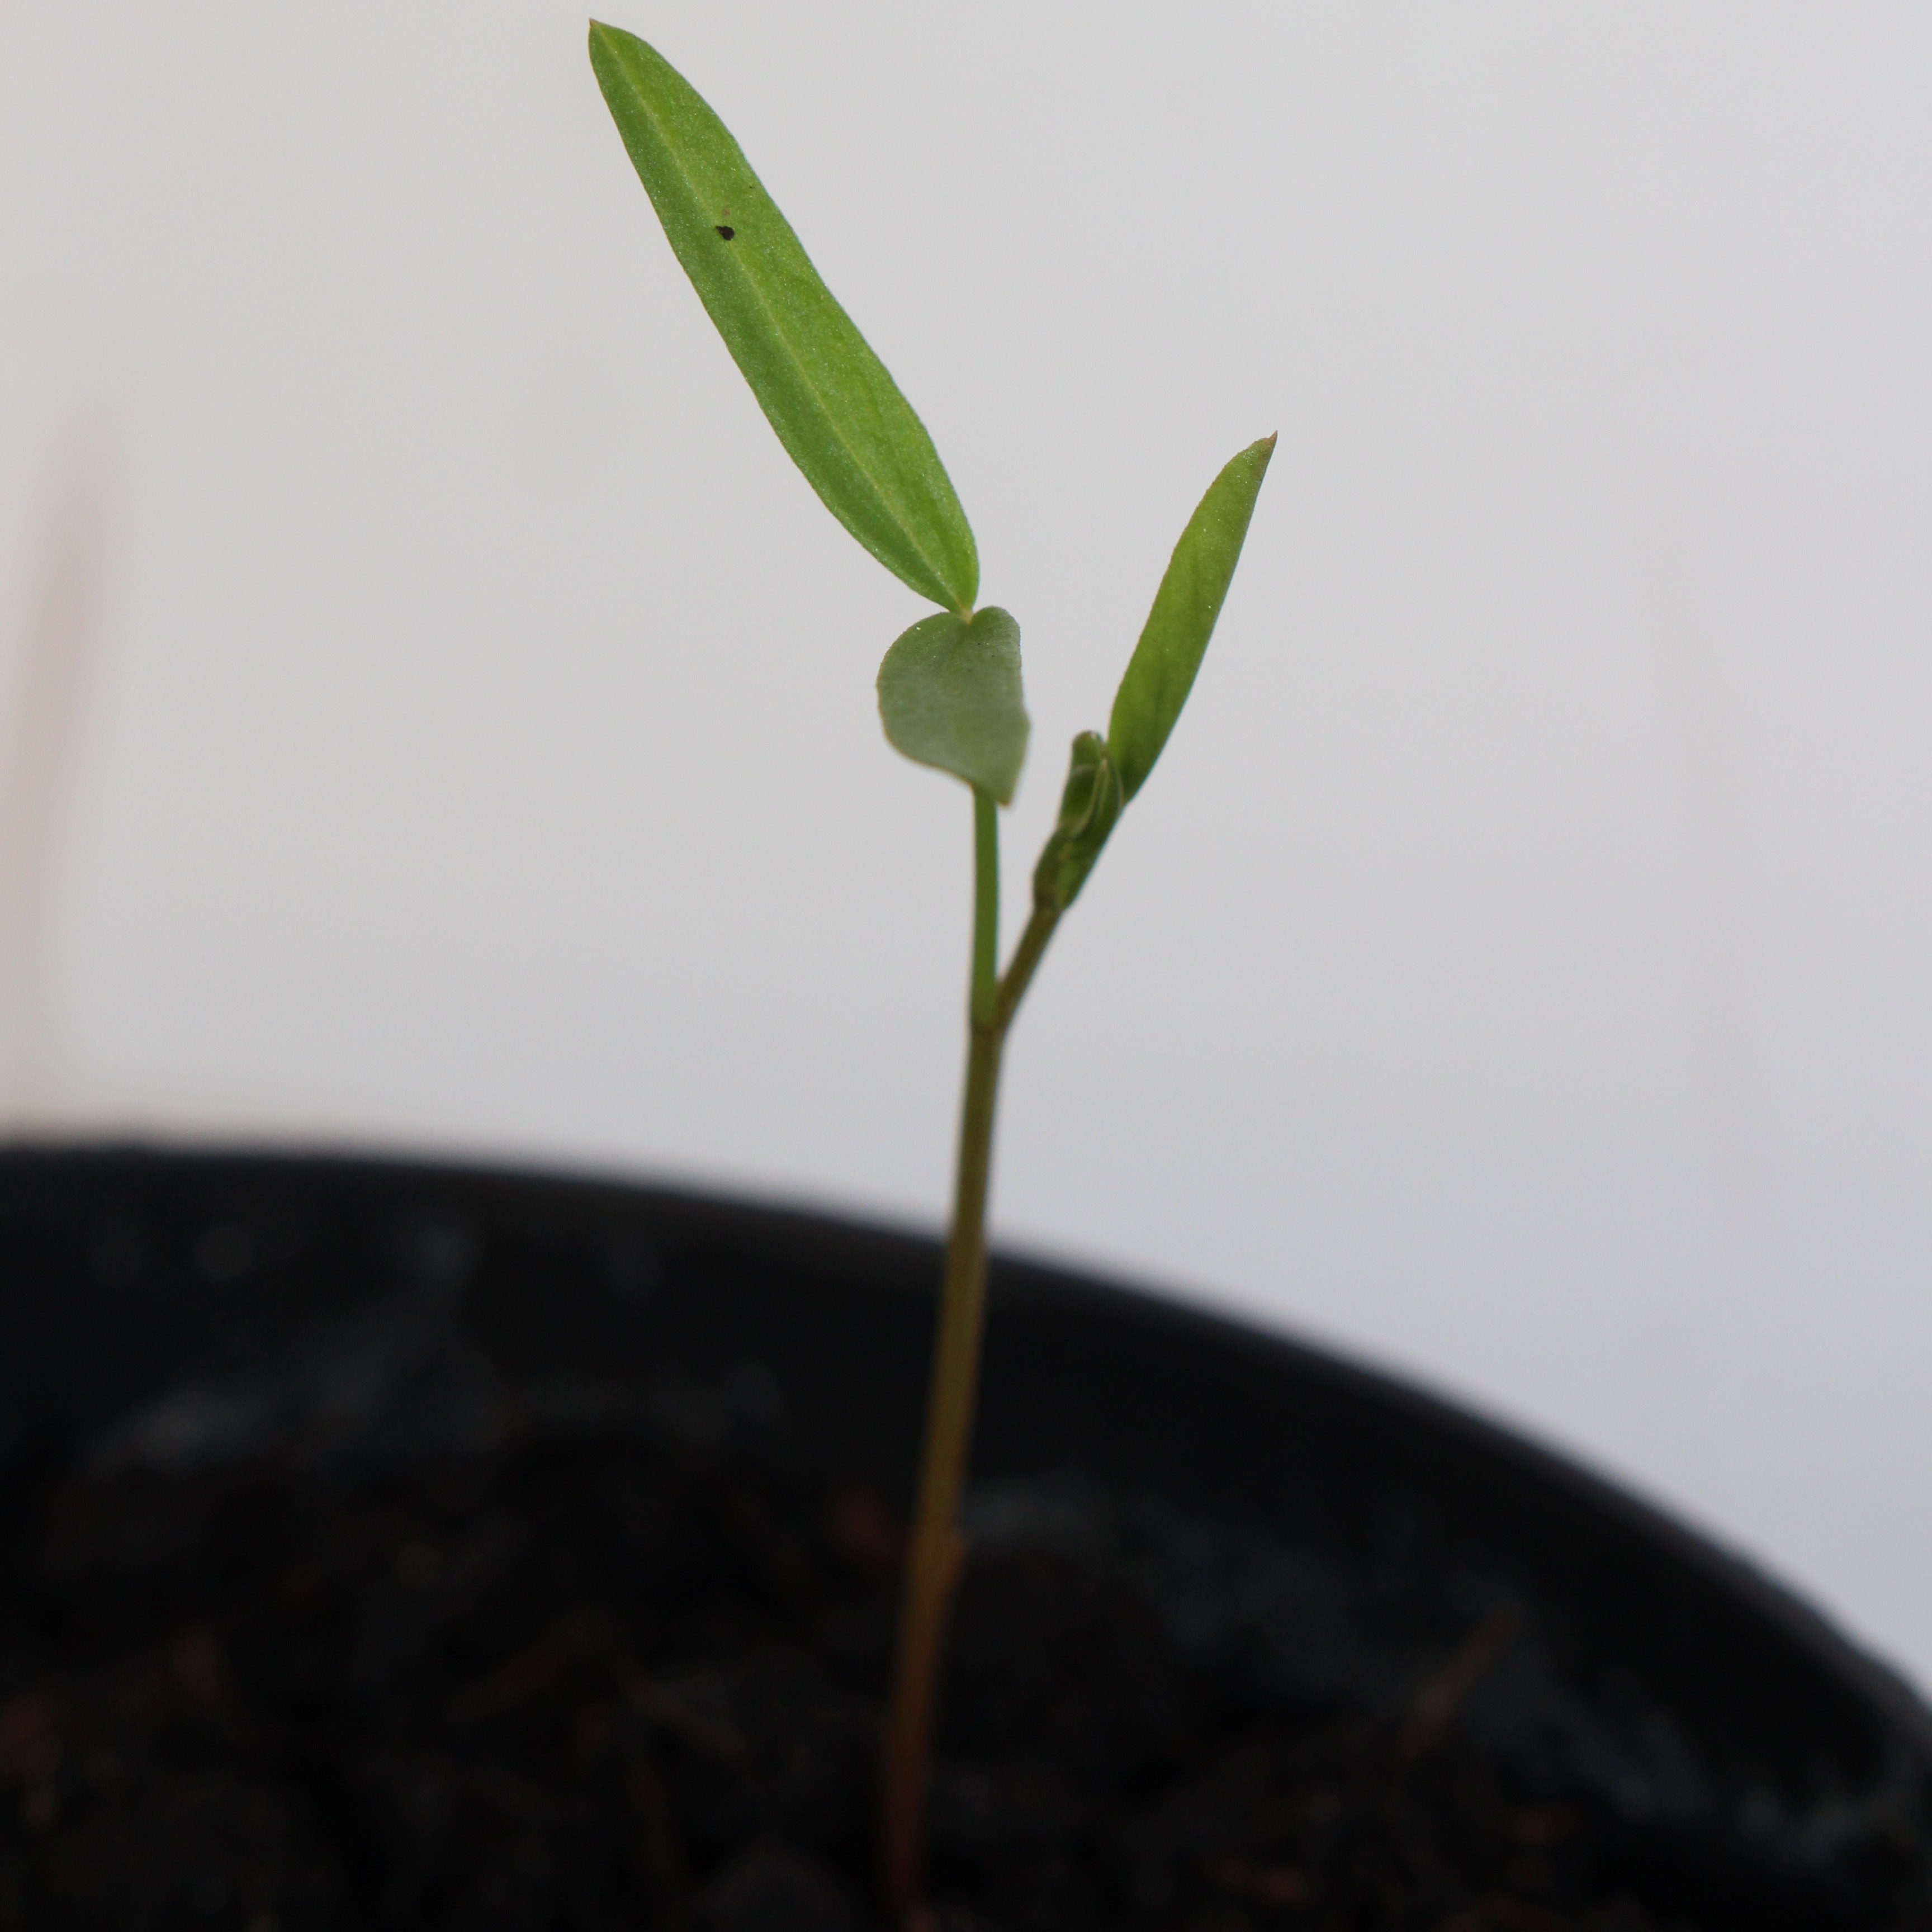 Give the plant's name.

Vicia sativa
